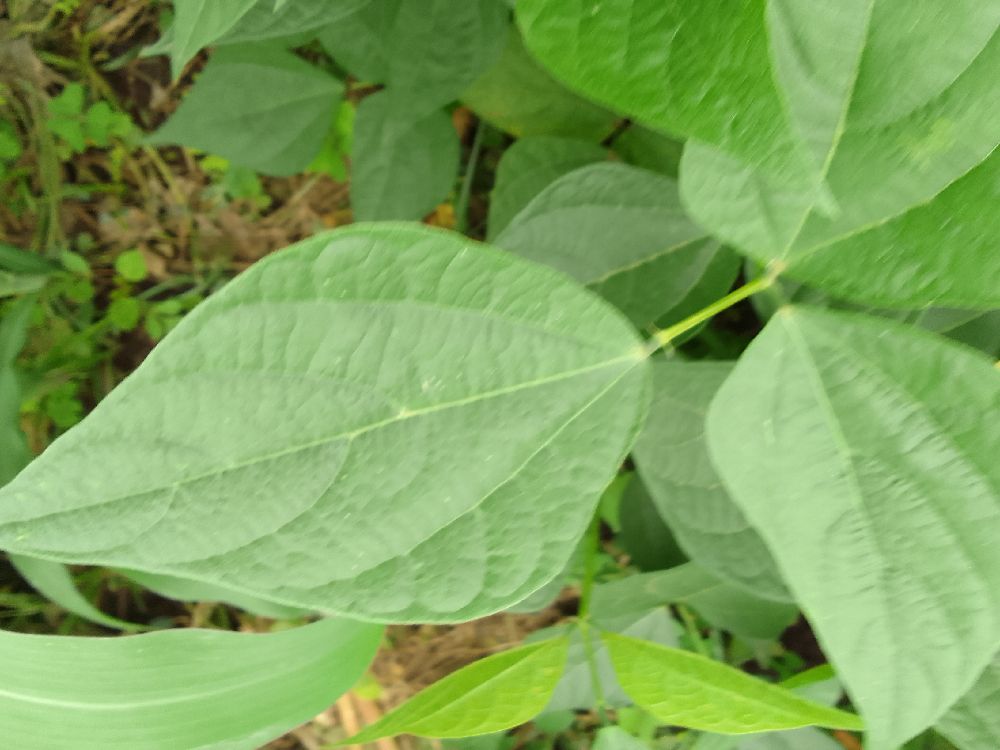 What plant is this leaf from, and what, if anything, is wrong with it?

common bean, healthy
